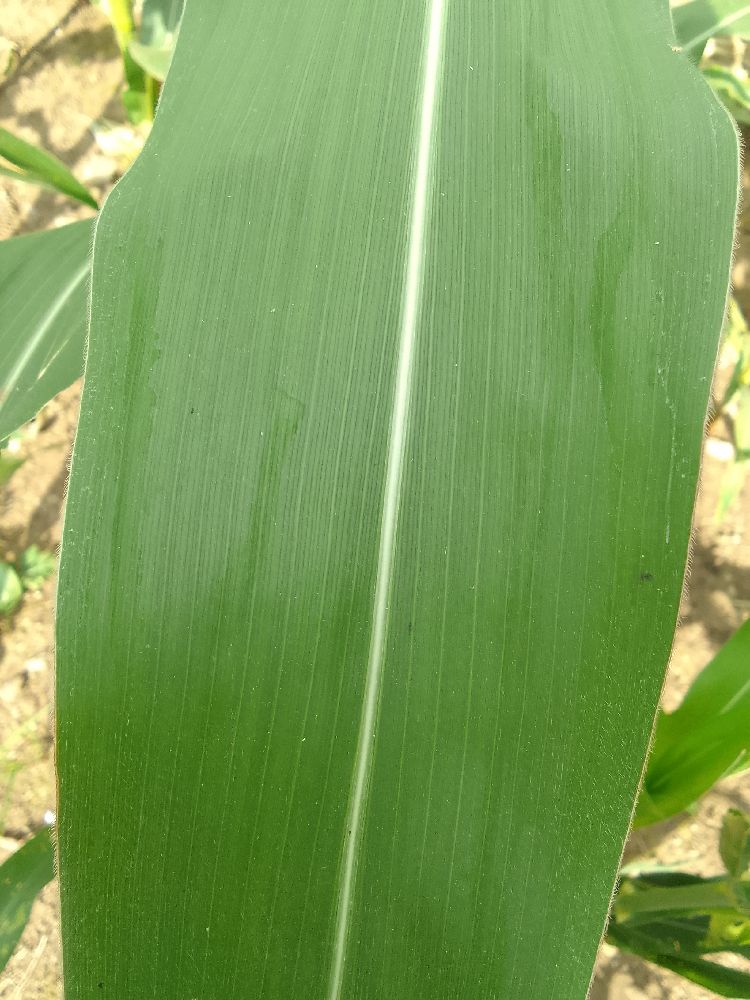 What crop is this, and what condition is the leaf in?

maize, healthy
